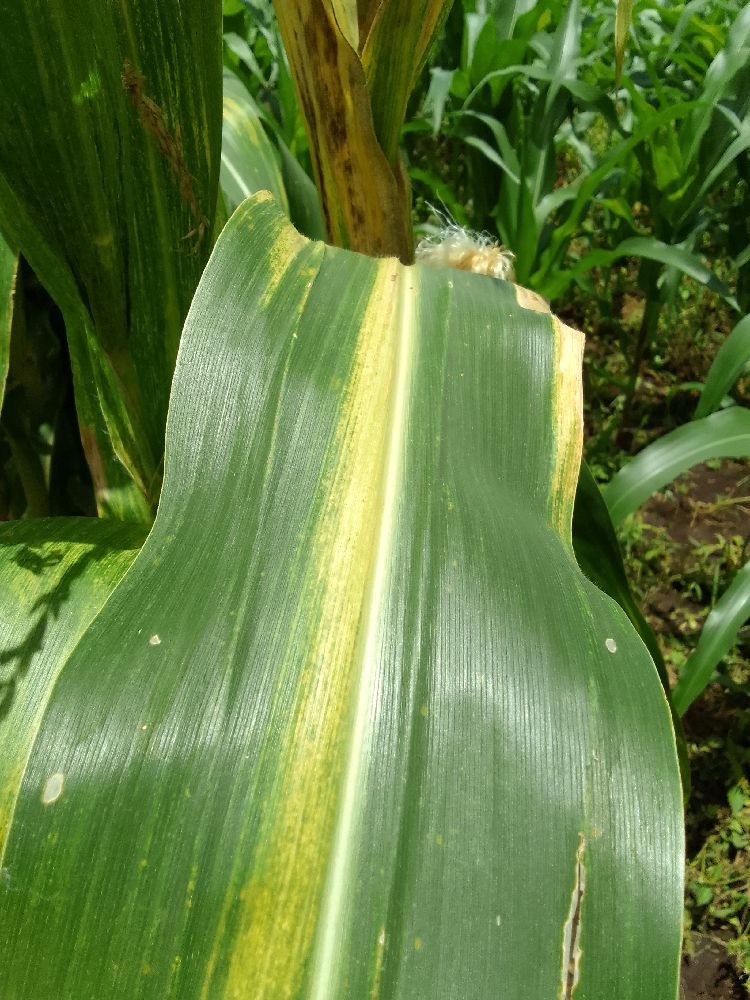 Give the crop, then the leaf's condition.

maize, maize lethal necrosis
